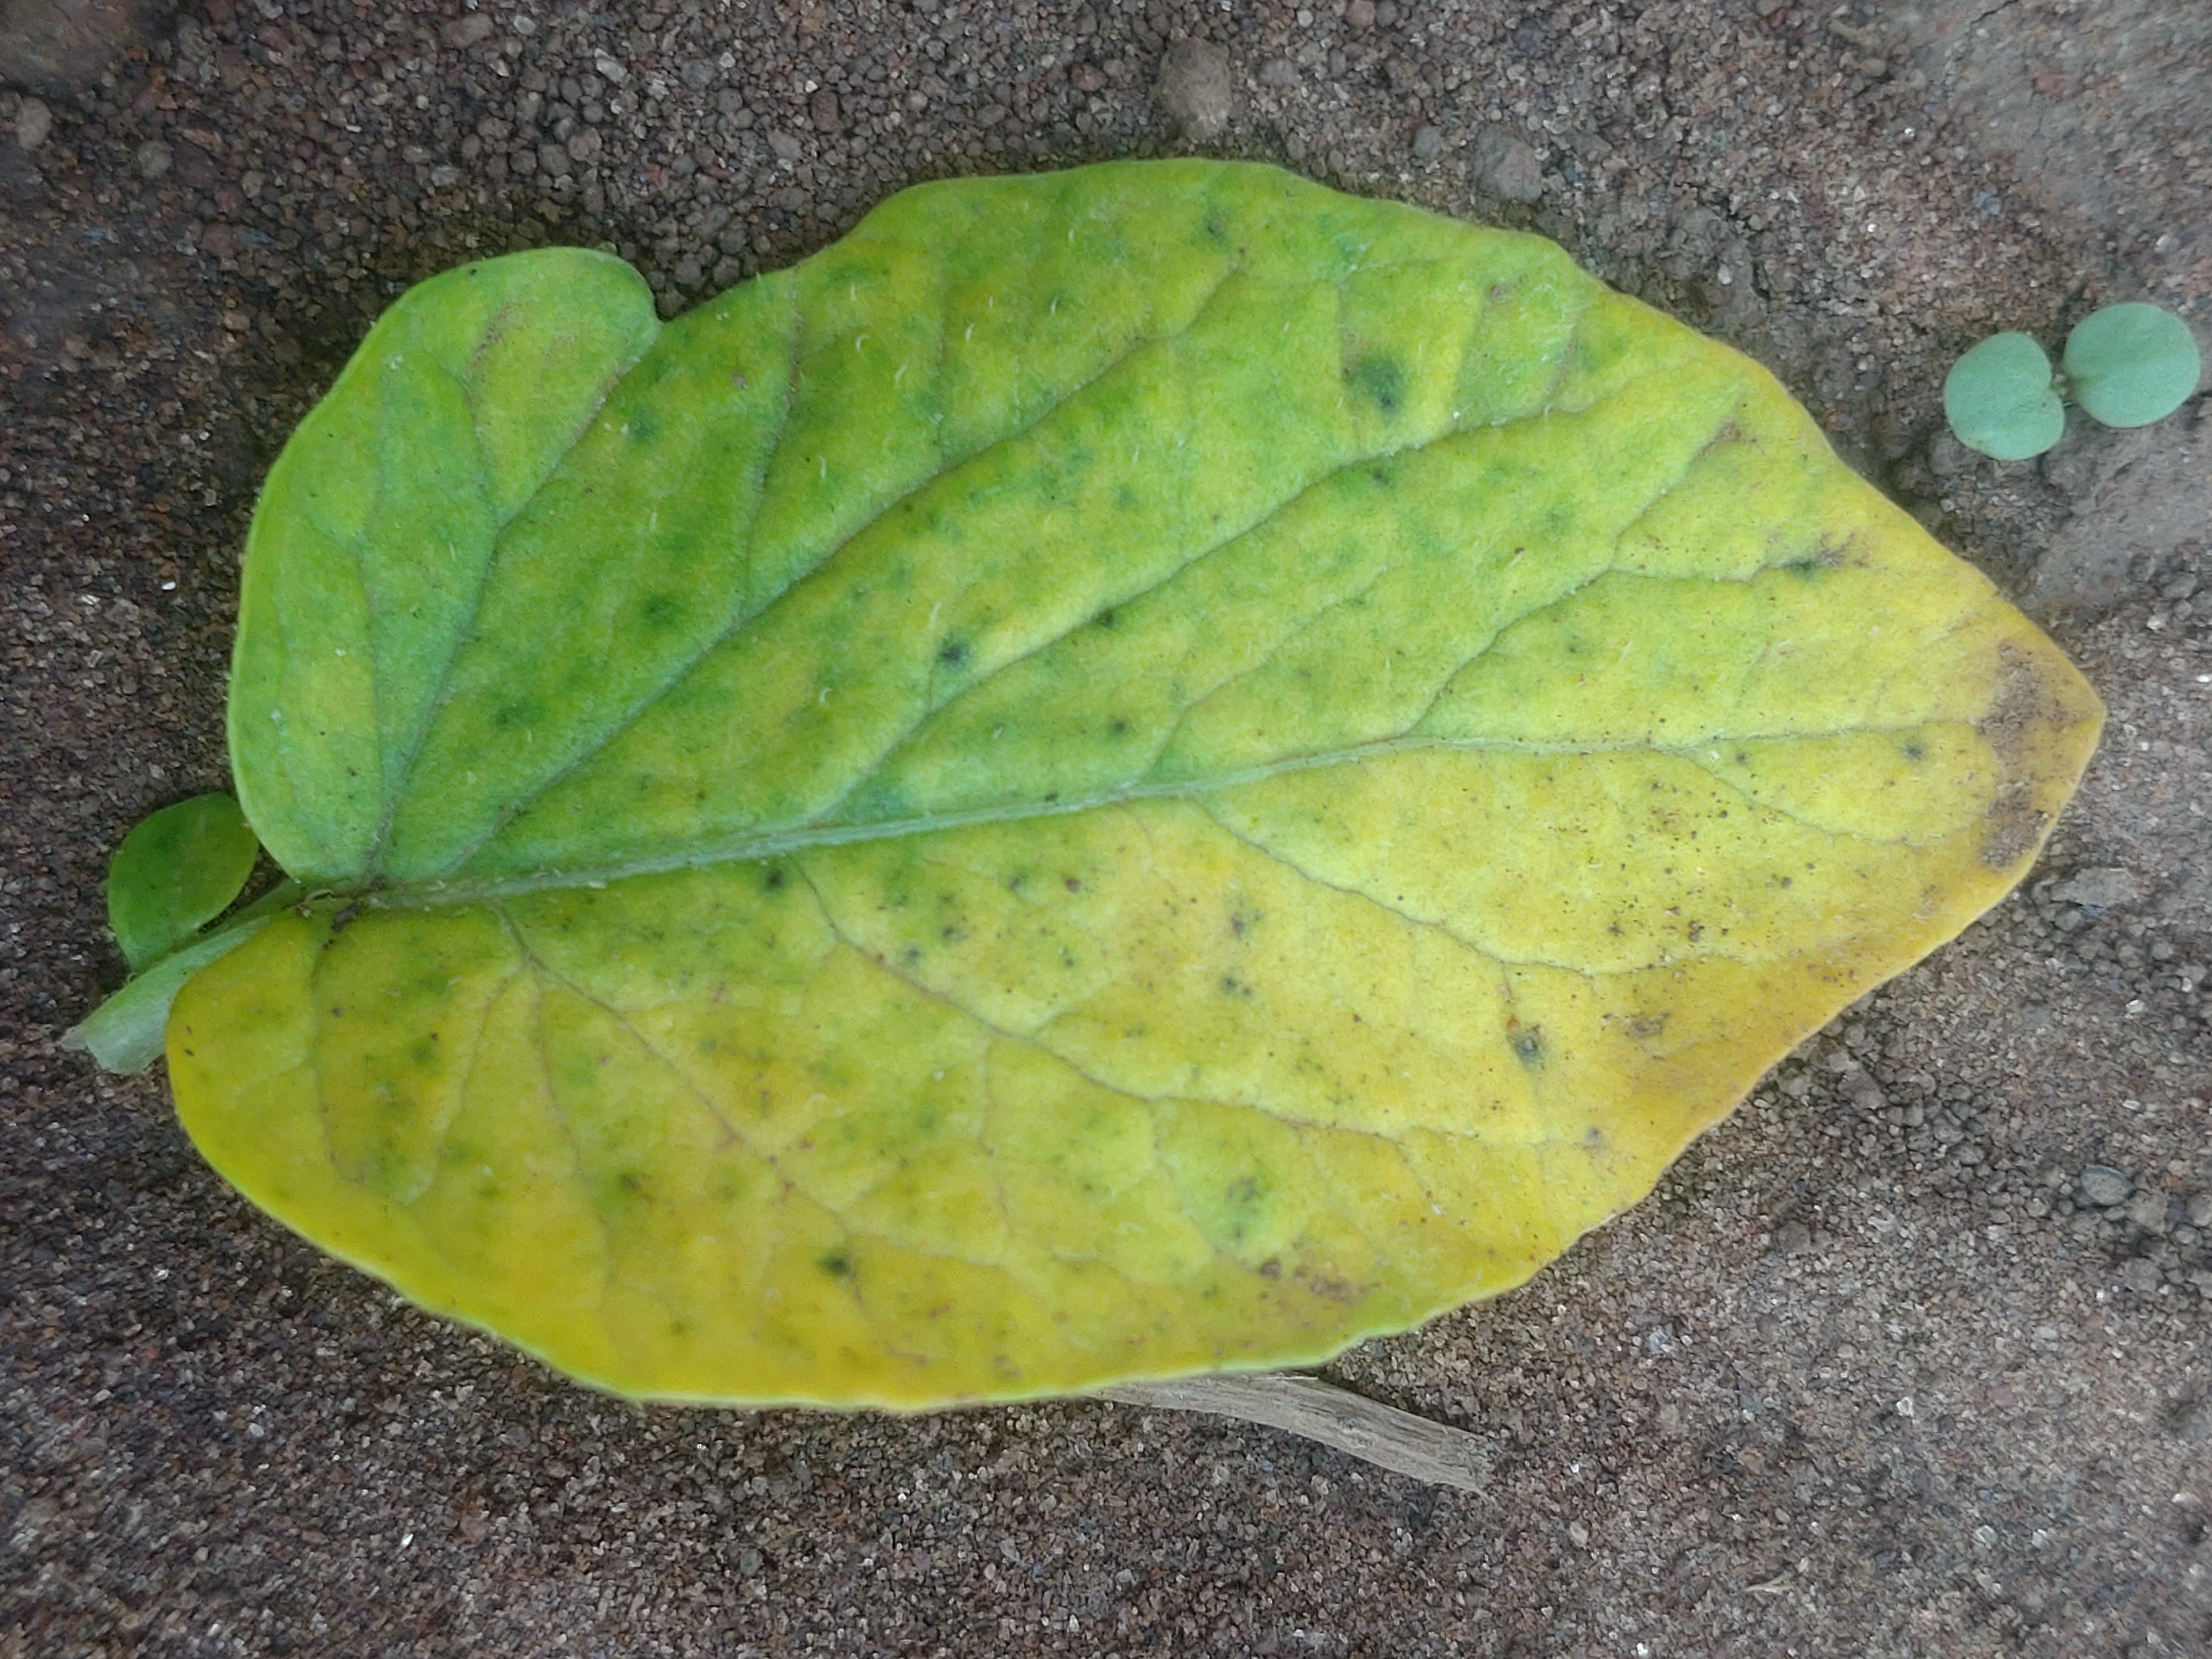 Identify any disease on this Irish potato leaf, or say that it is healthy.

late blight
